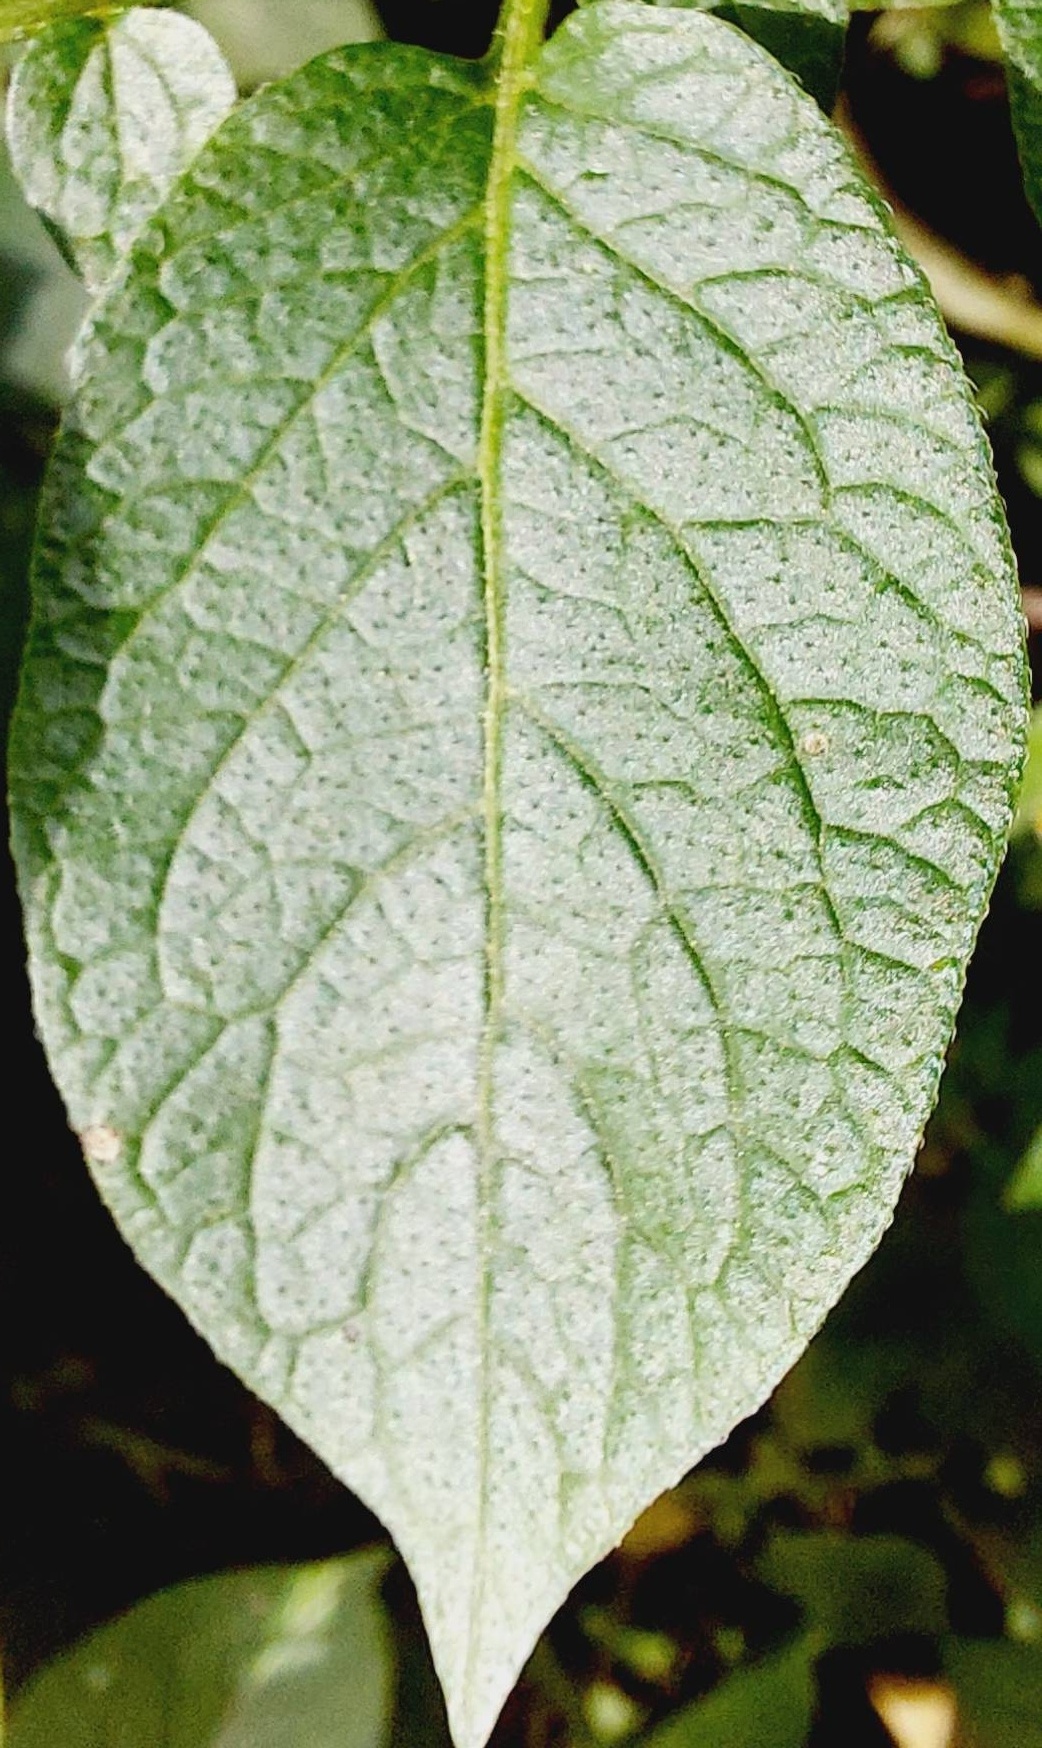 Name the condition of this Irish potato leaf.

healthy
